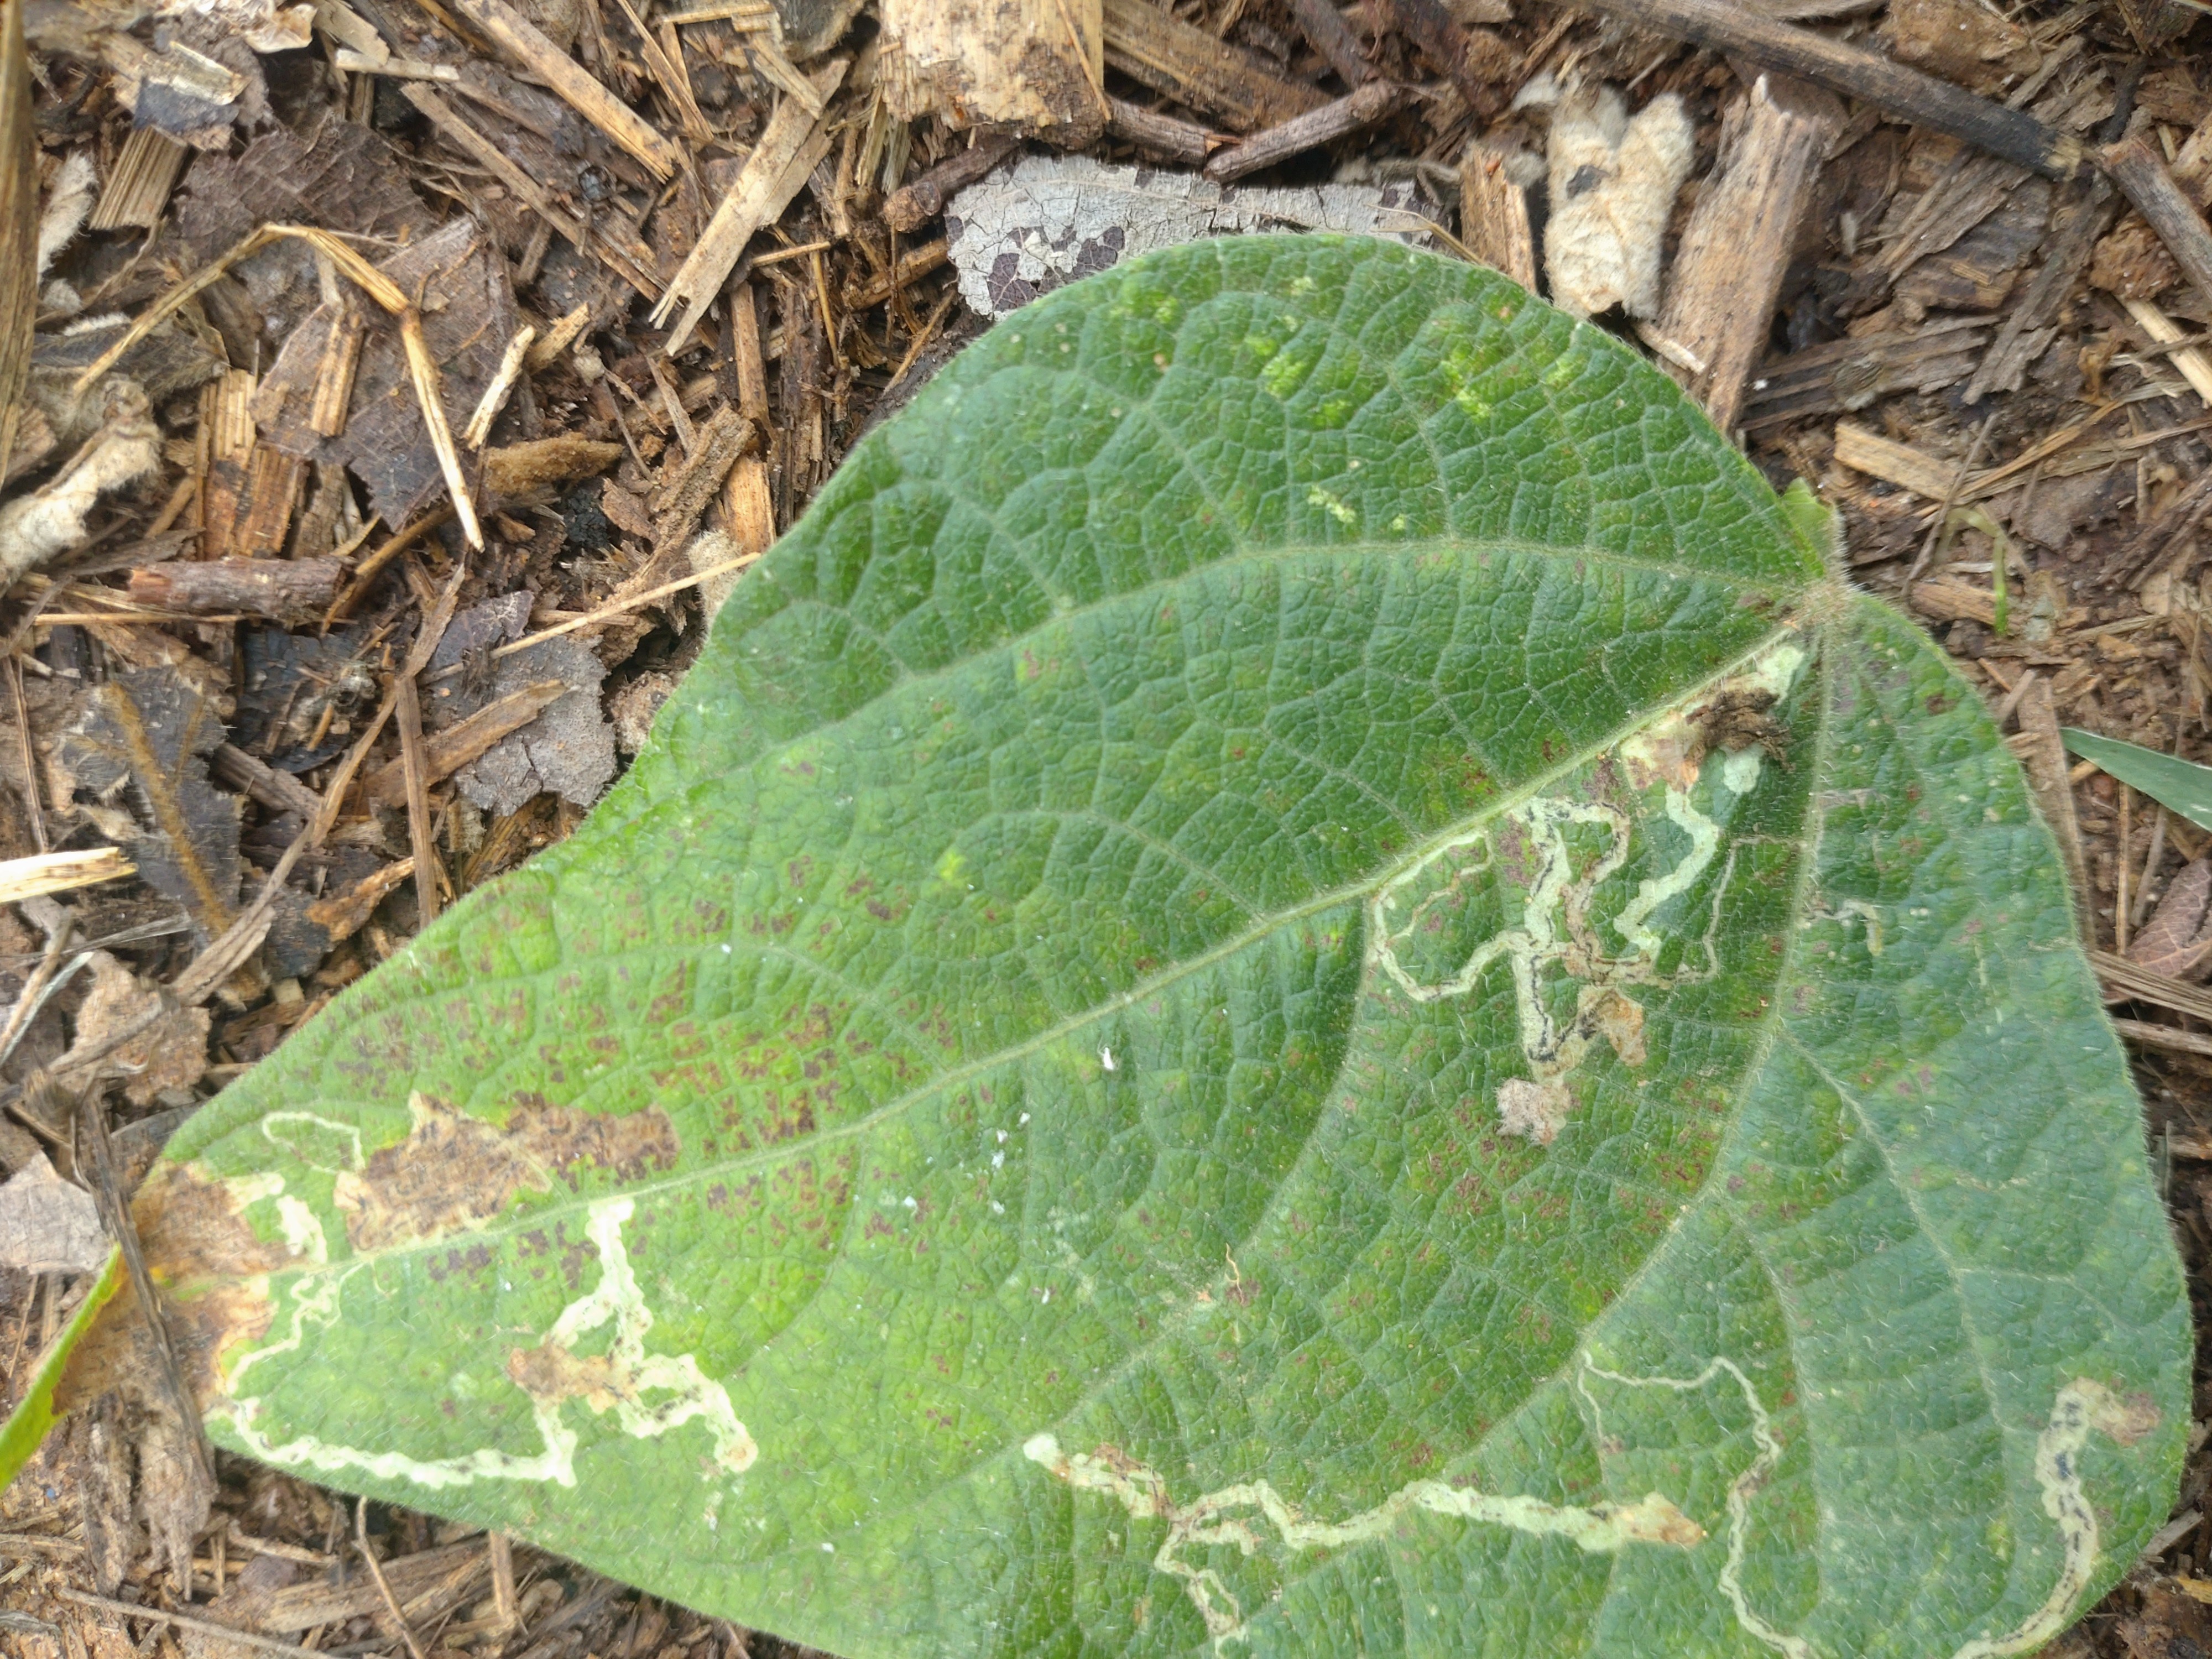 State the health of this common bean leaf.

anthracnose
